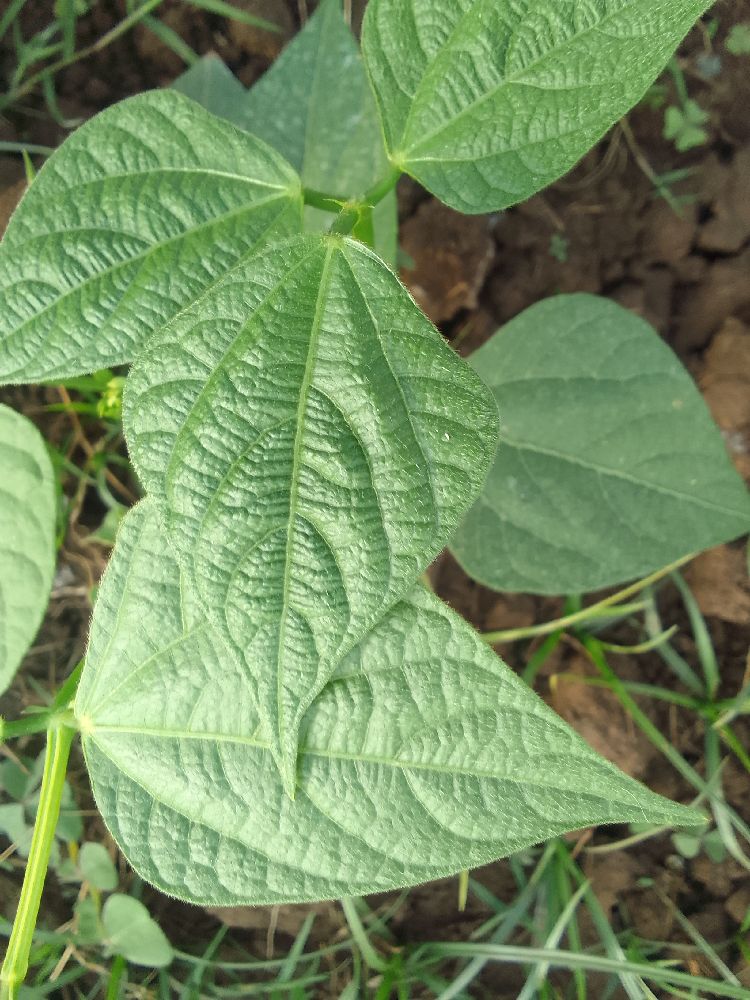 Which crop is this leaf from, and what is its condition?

common bean, healthy
